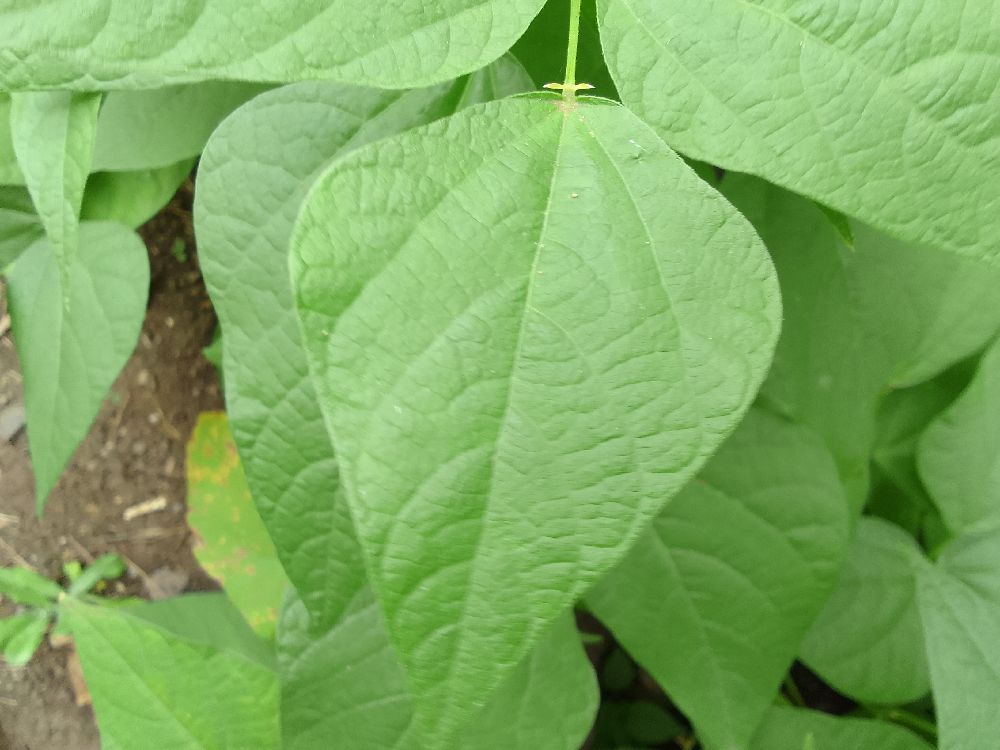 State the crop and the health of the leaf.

common bean, healthy
